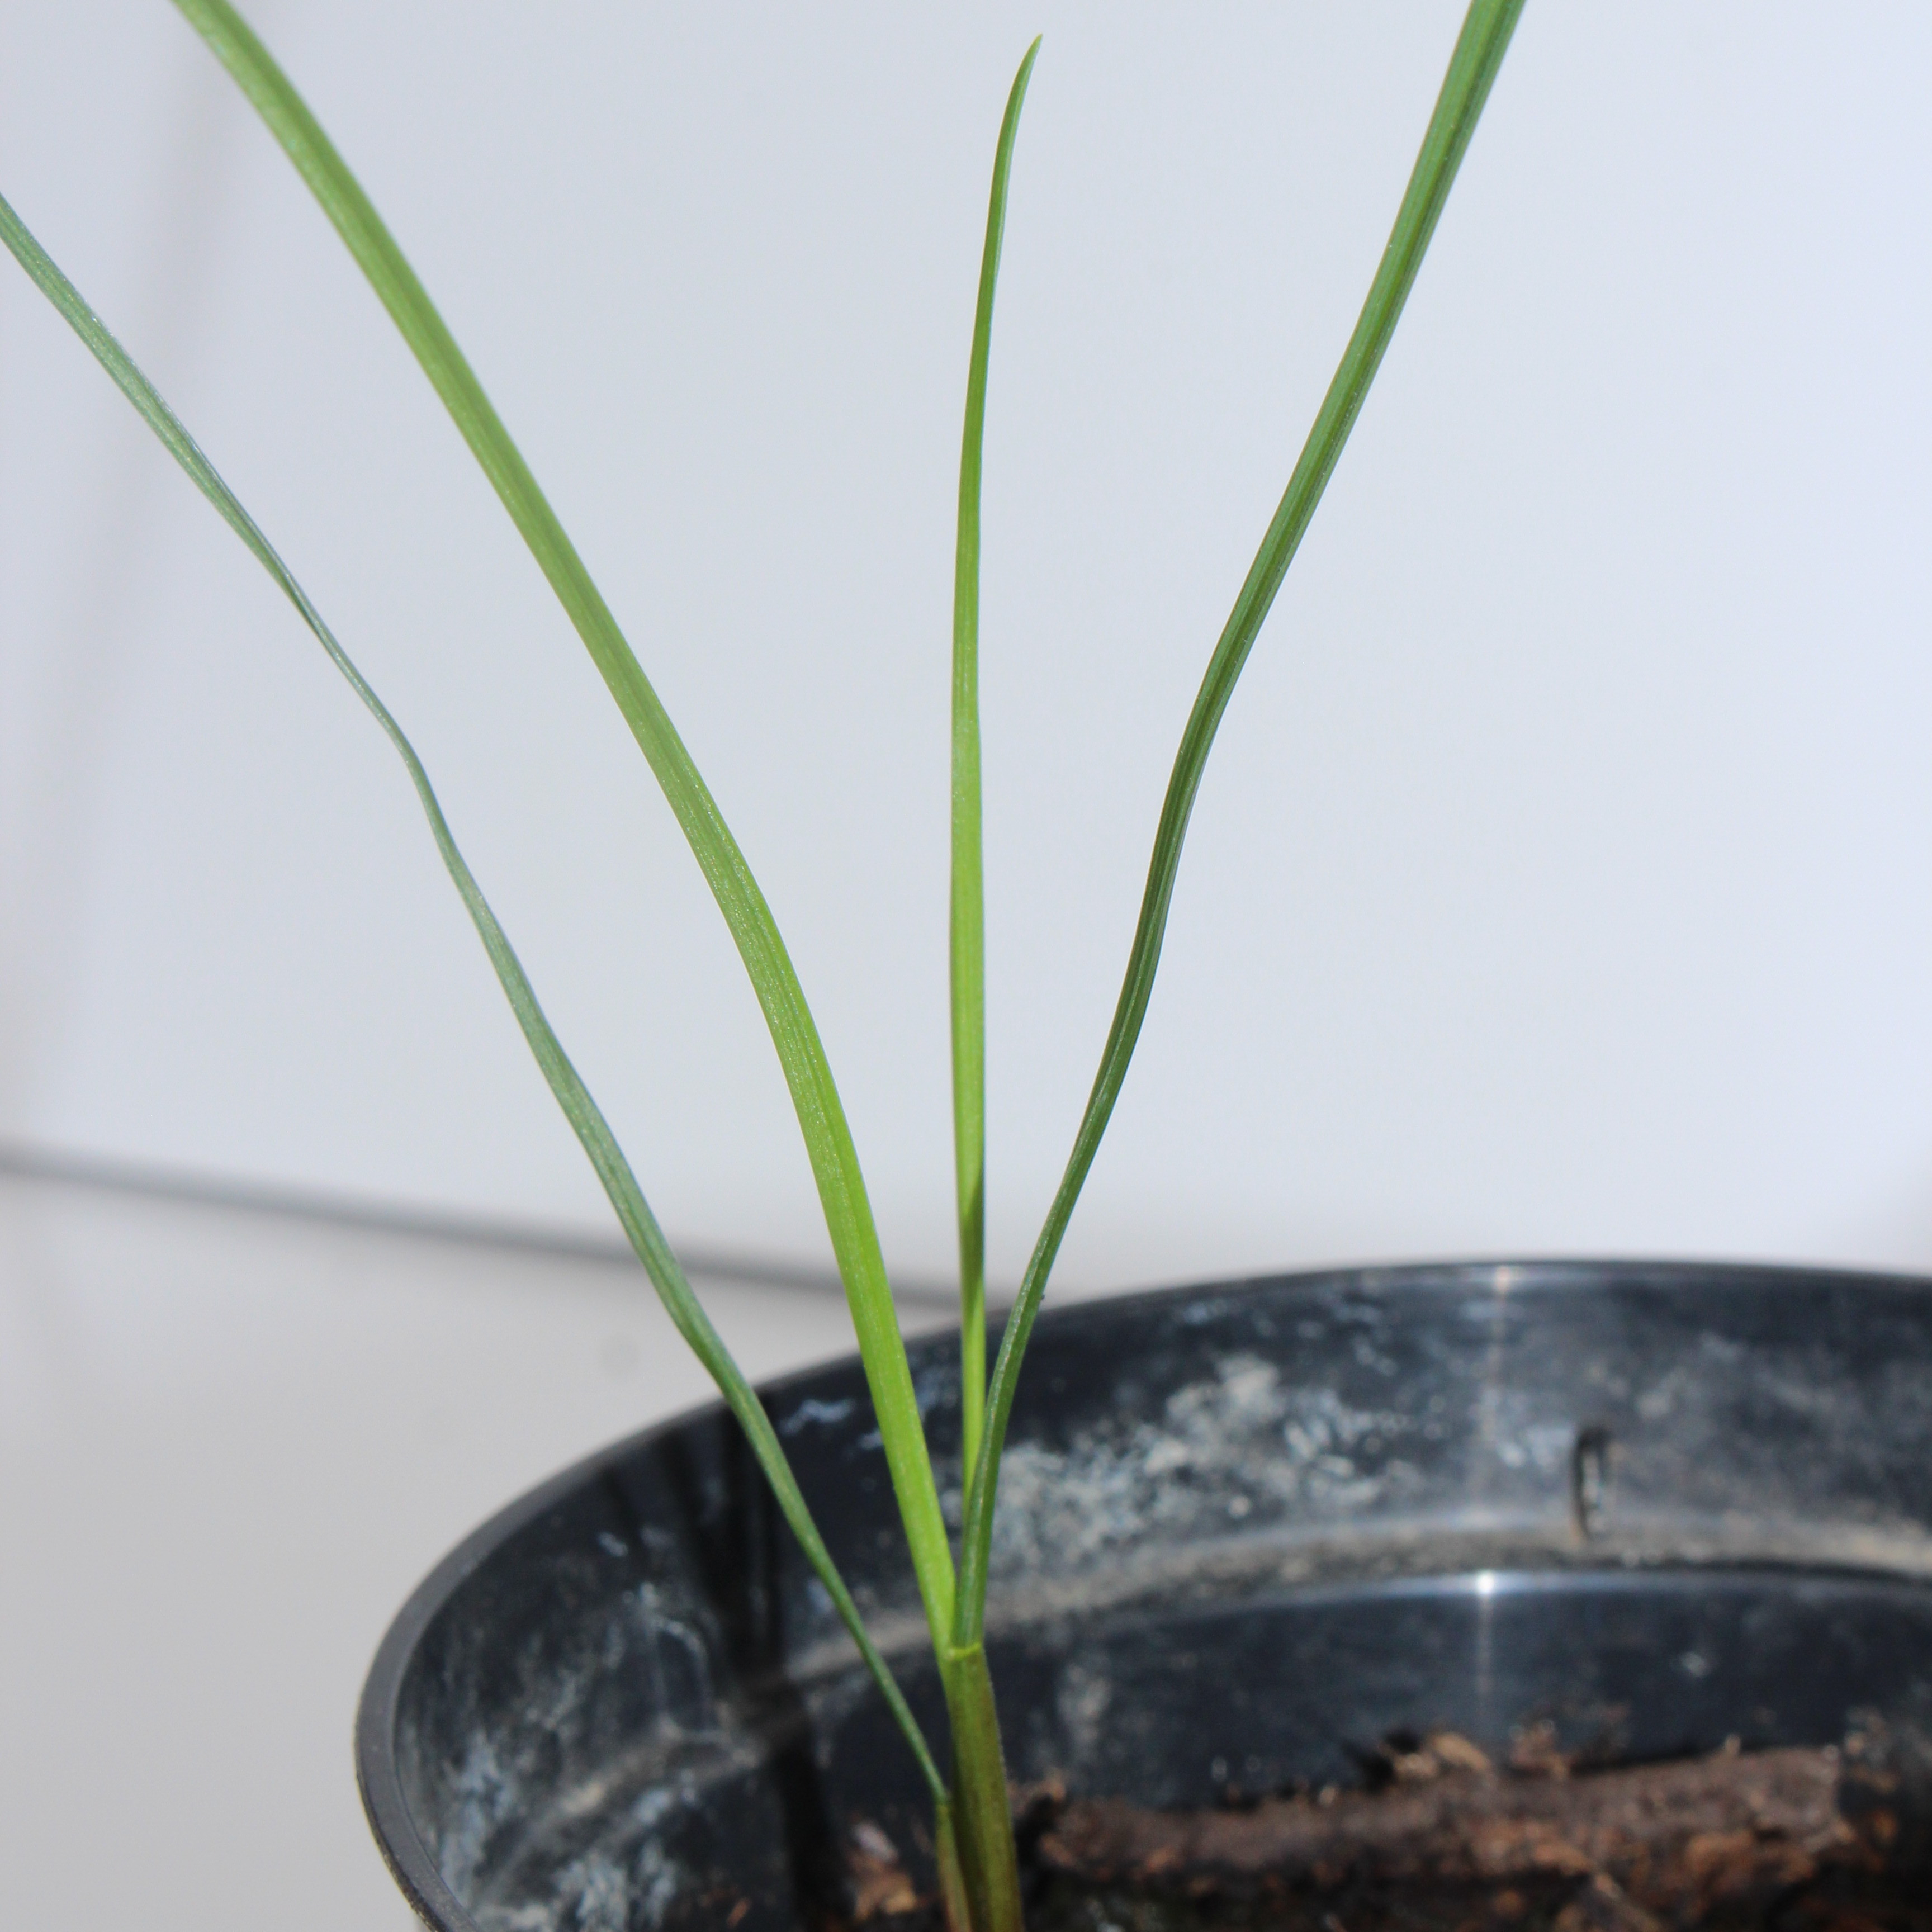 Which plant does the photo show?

Lolium multiflorum
